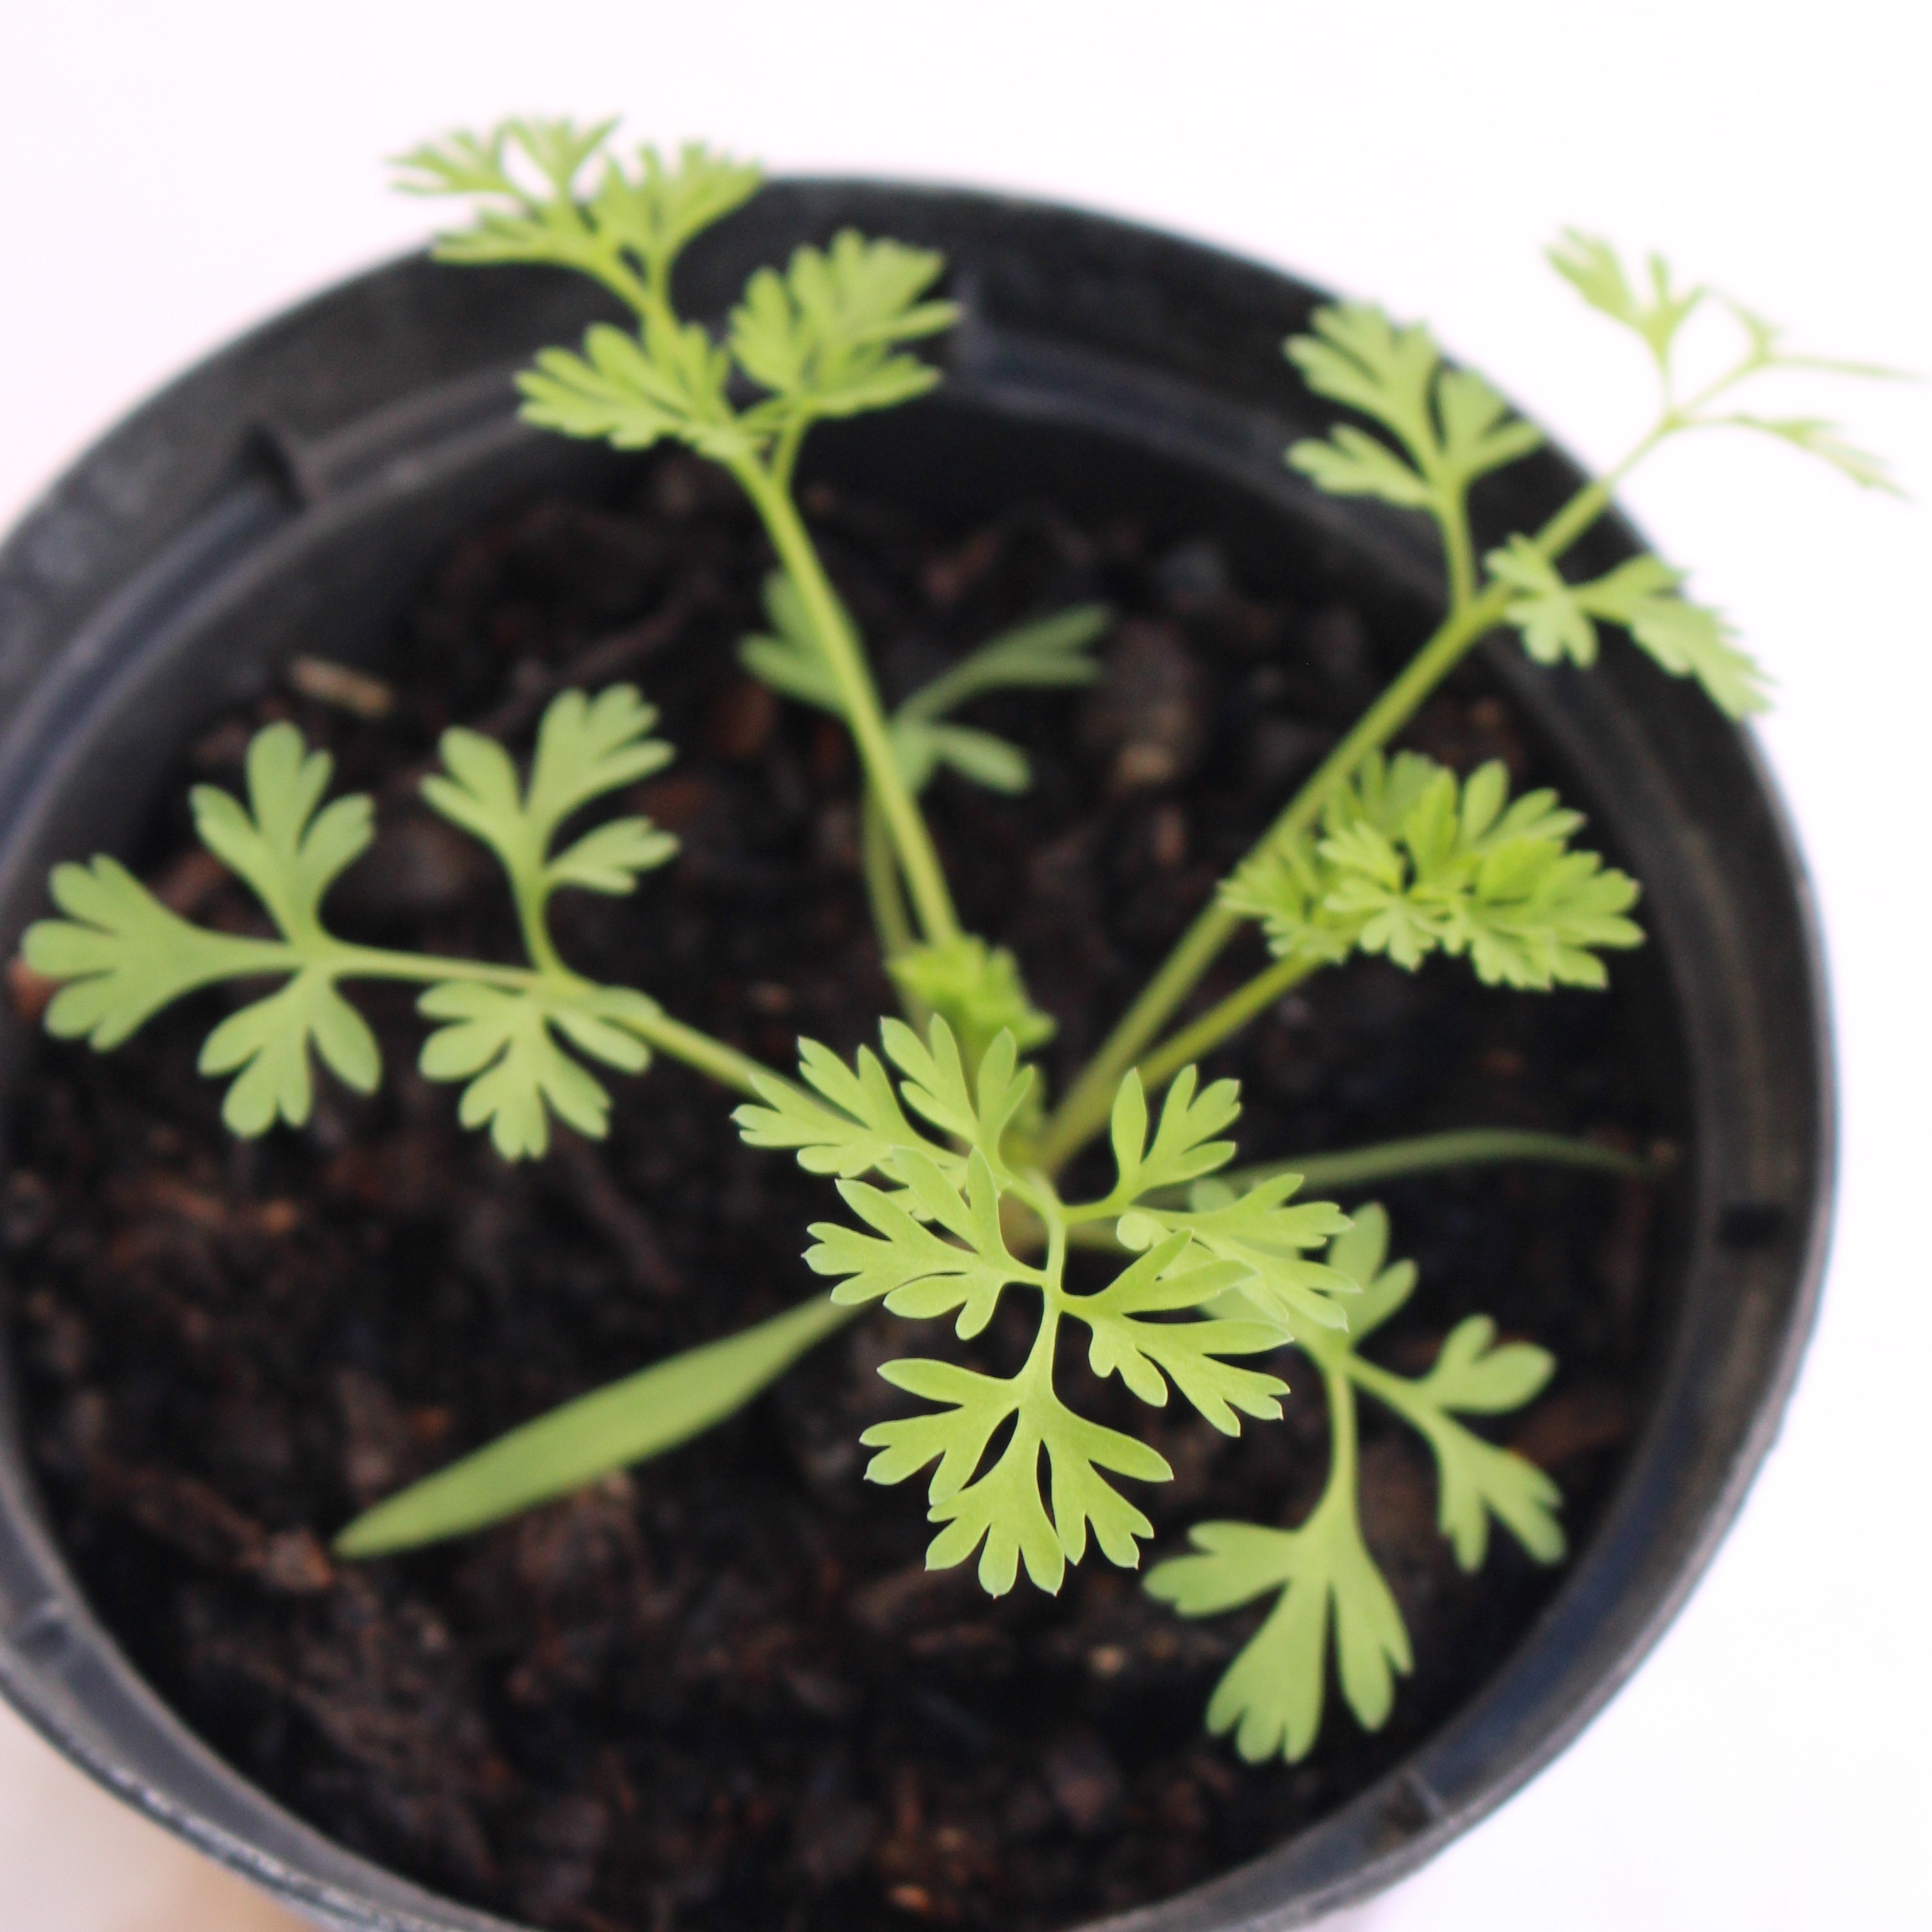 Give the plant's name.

Fumaria officinalis
